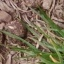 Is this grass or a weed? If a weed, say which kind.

grass
